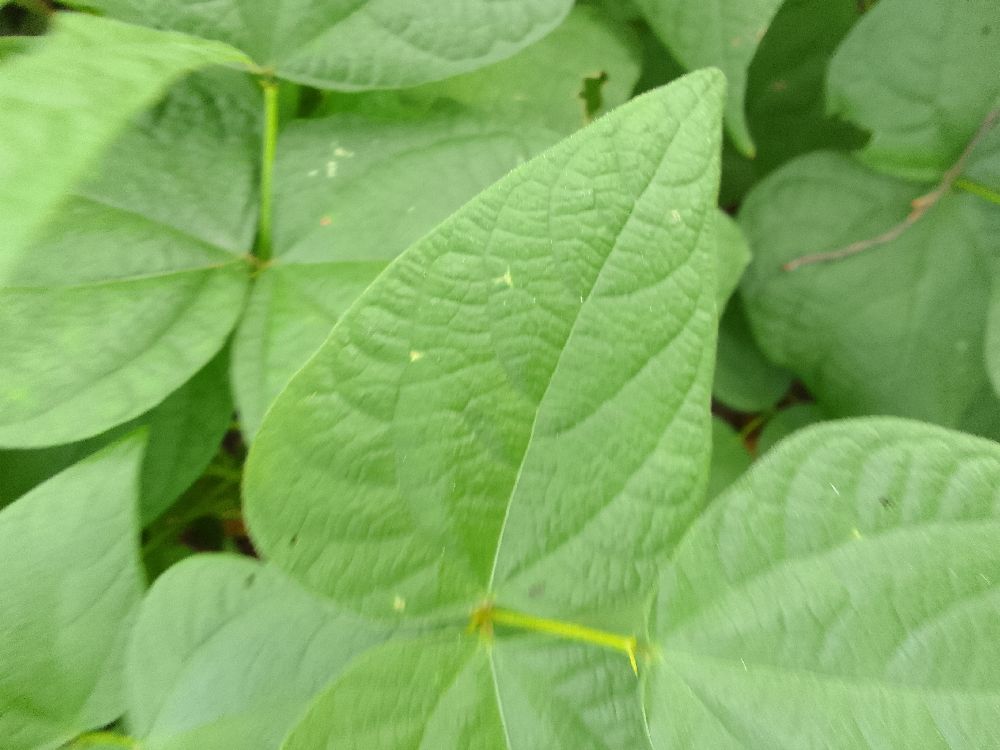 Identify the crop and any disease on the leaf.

common bean, healthy
